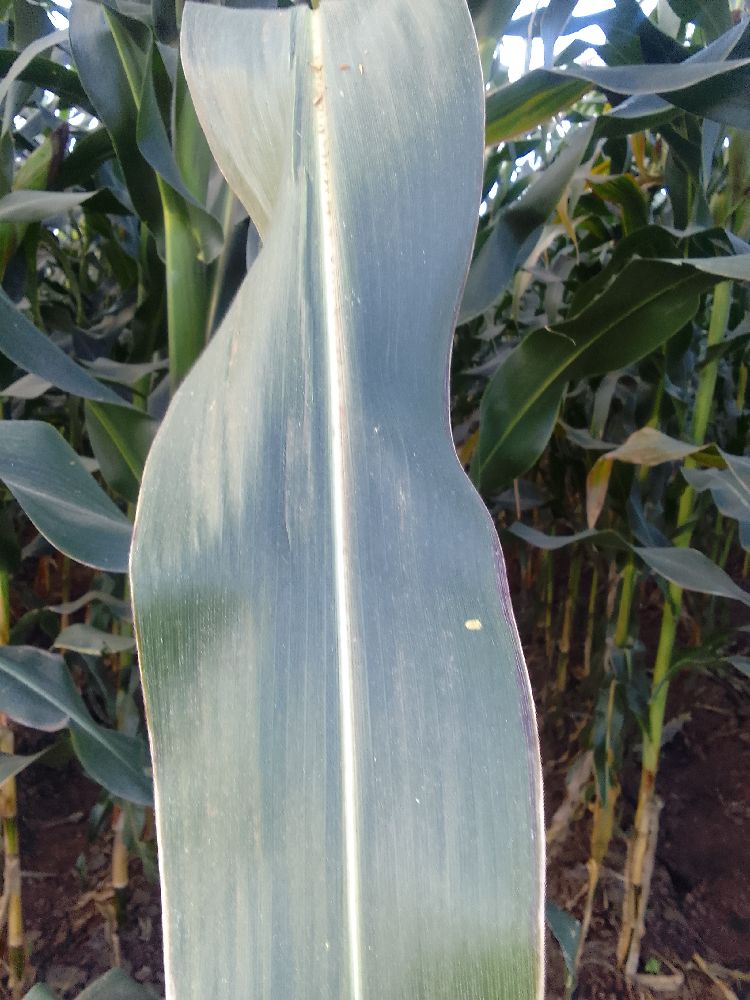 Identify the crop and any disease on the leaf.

maize, healthy
